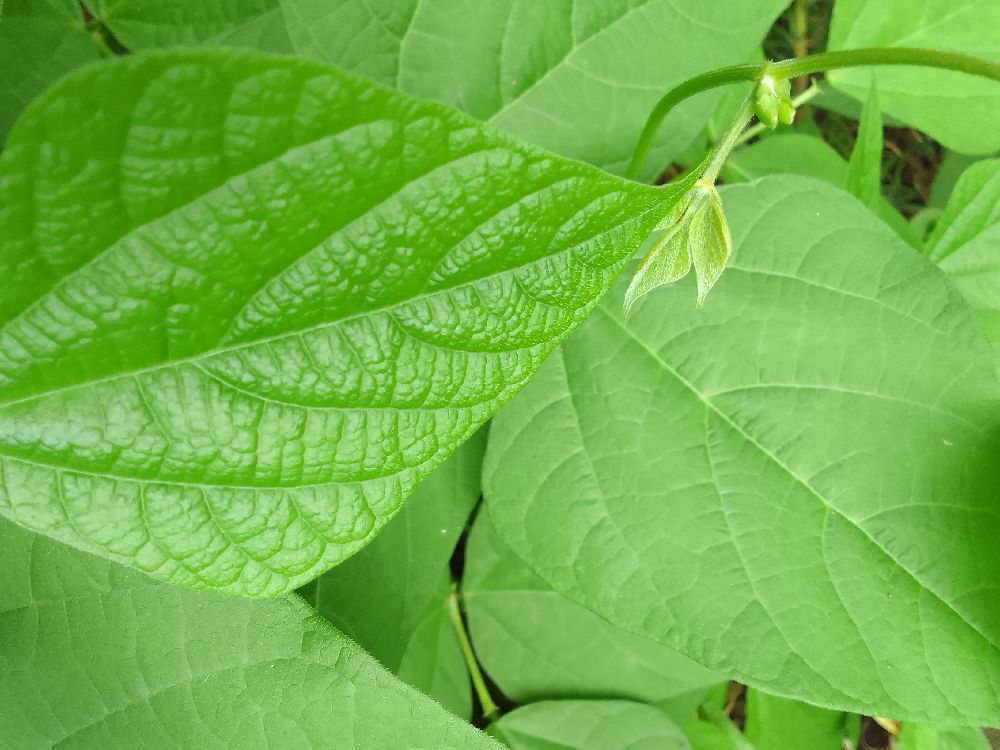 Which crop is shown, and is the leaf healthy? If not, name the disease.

common bean, healthy
